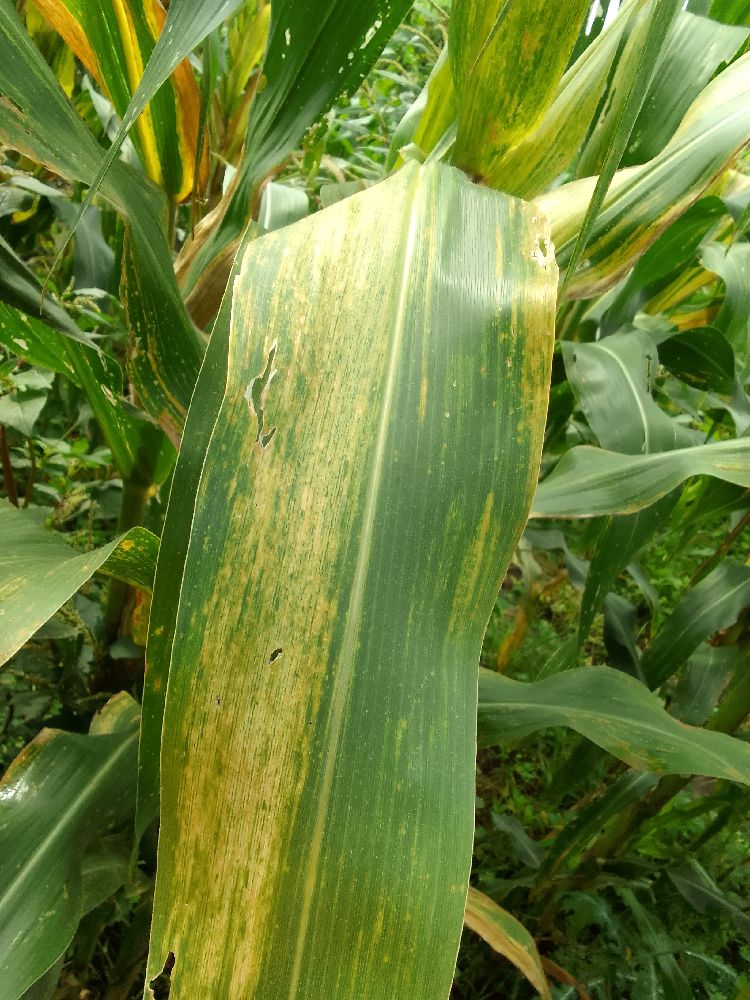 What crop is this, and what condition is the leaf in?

maize, maize lethal necrosis
